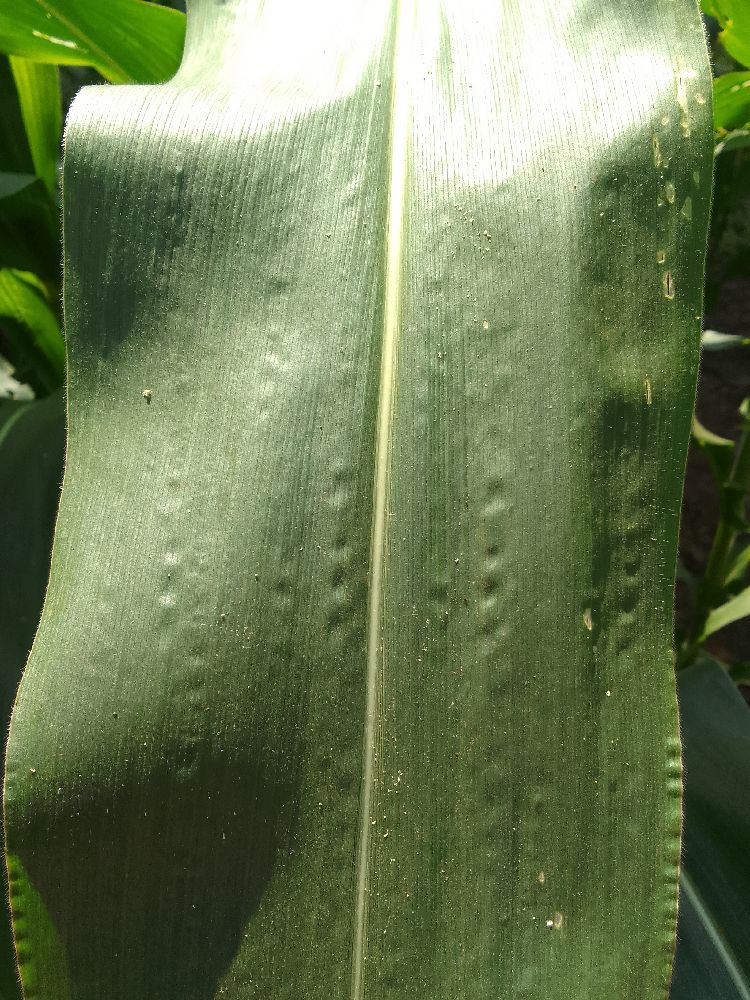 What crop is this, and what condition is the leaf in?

maize, healthy
